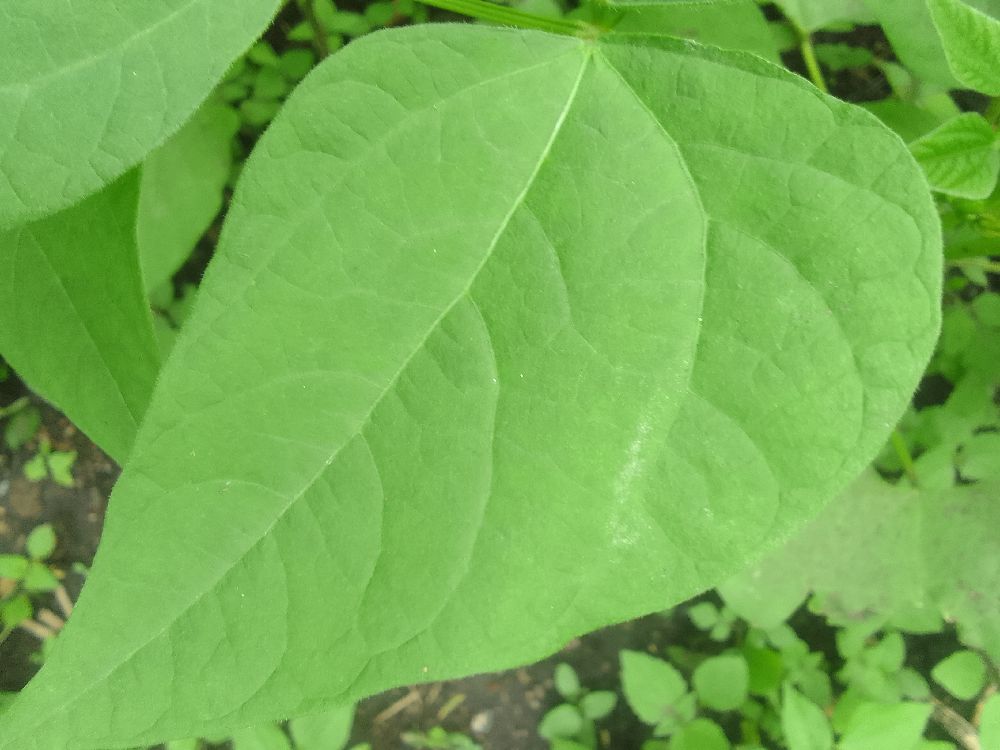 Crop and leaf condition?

common bean, healthy
